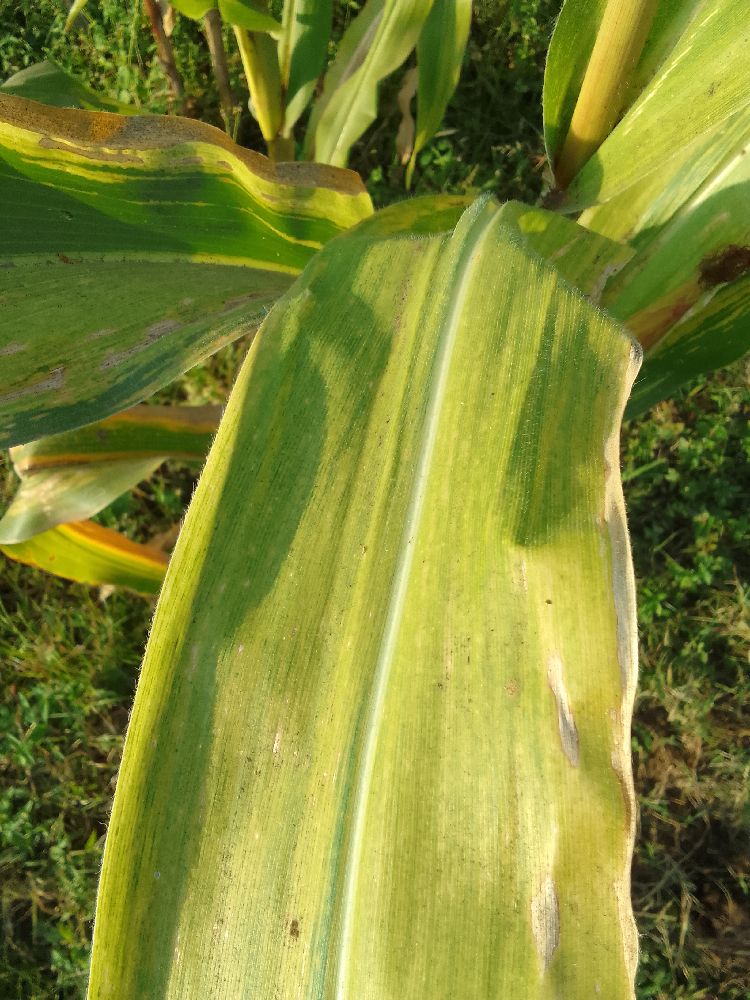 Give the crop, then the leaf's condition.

maize, maize lethal necrosis
